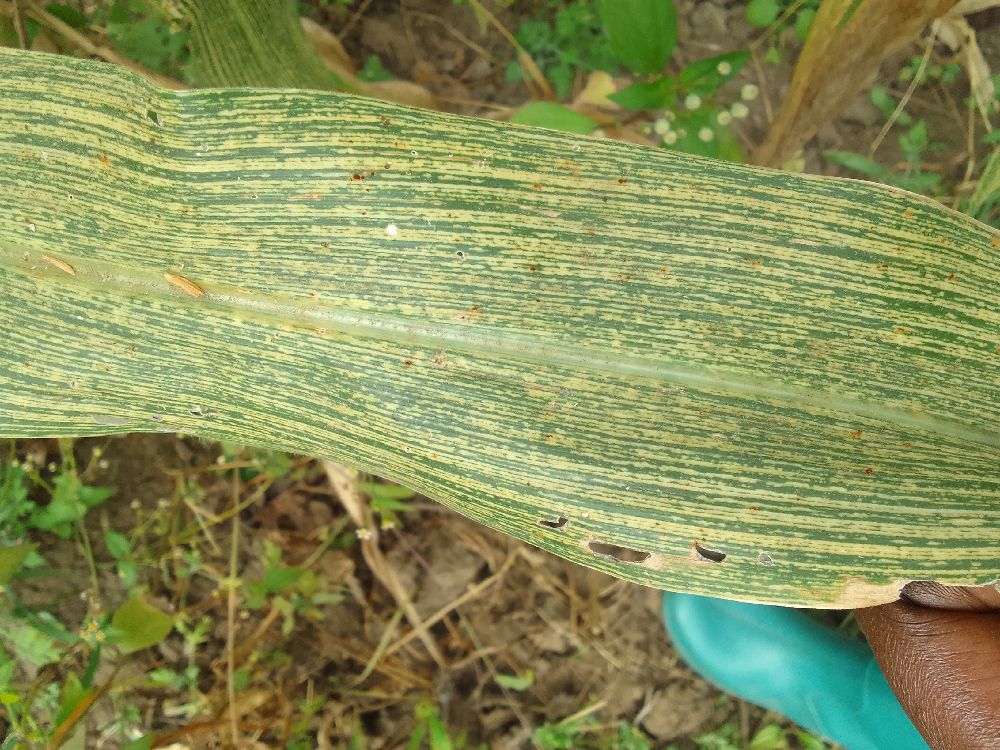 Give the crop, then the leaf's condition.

maize, maize streak virus
